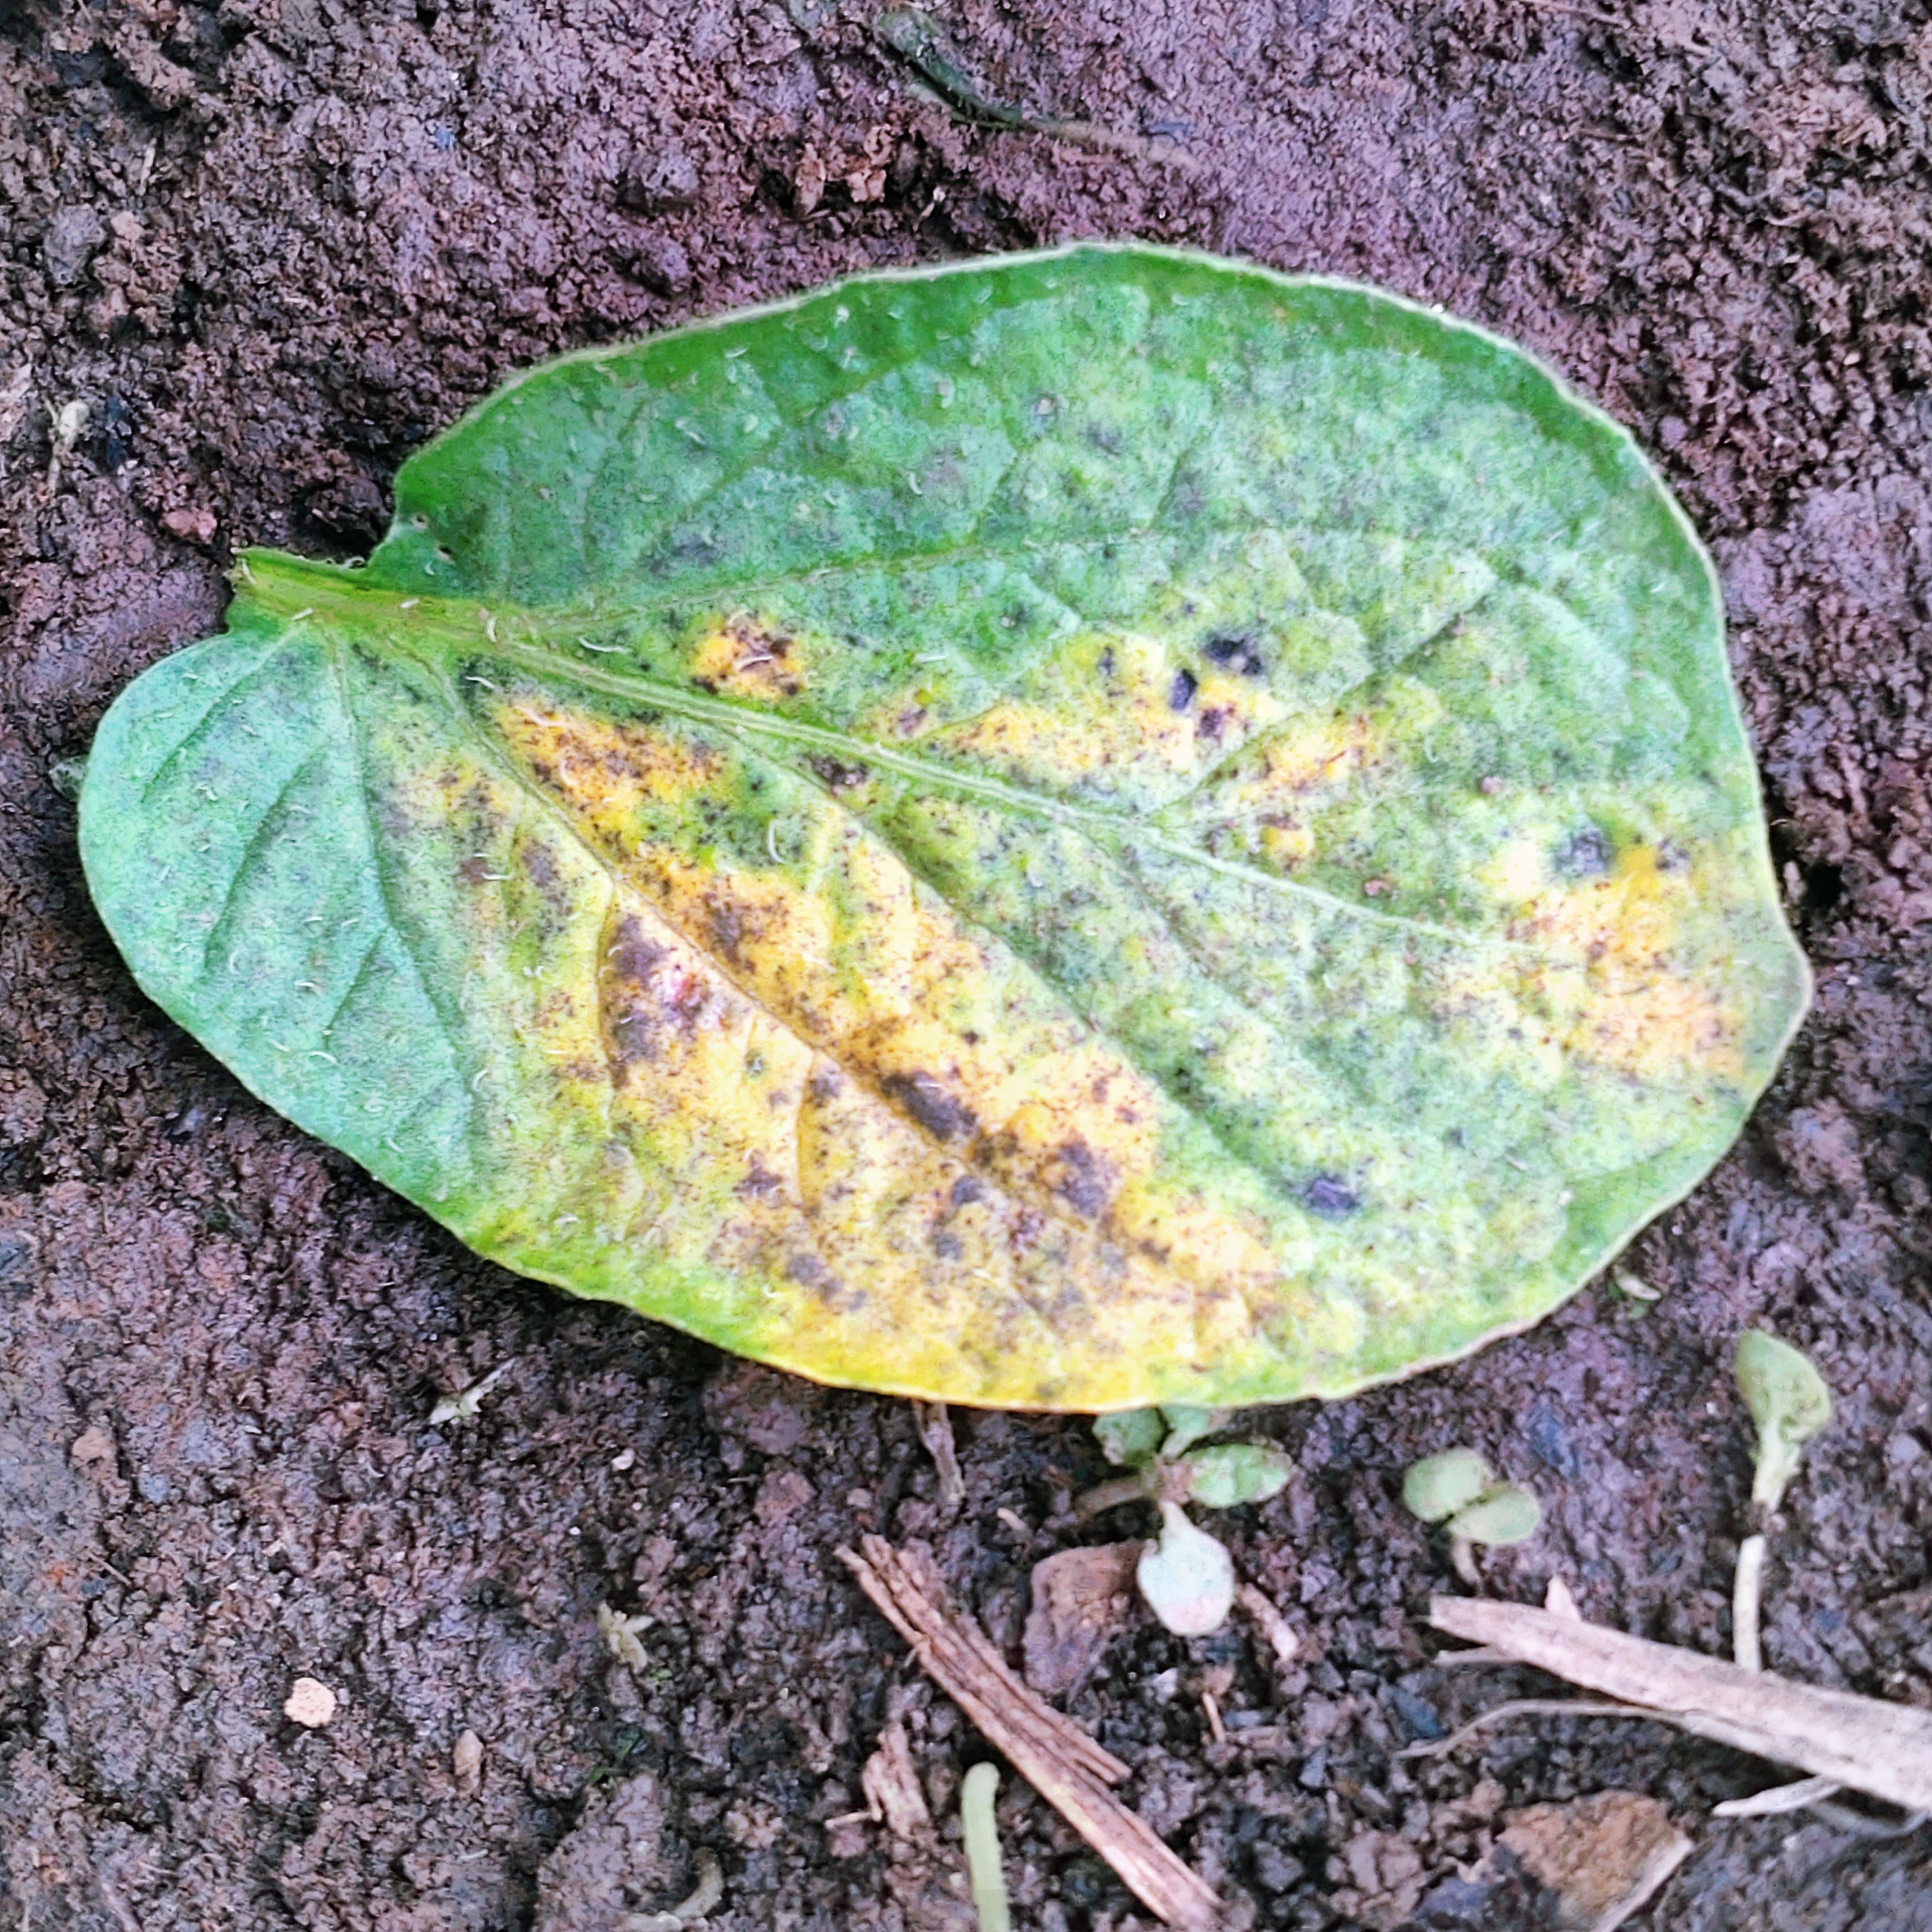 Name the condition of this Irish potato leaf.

late blight
